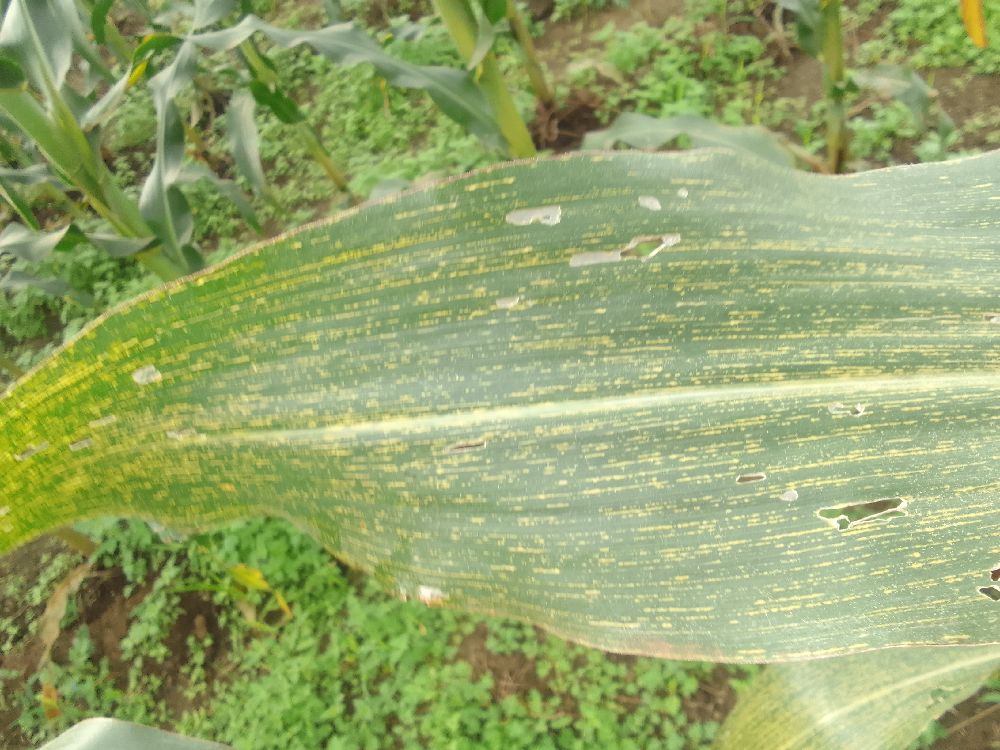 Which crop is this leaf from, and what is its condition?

maize, maize streak virus
